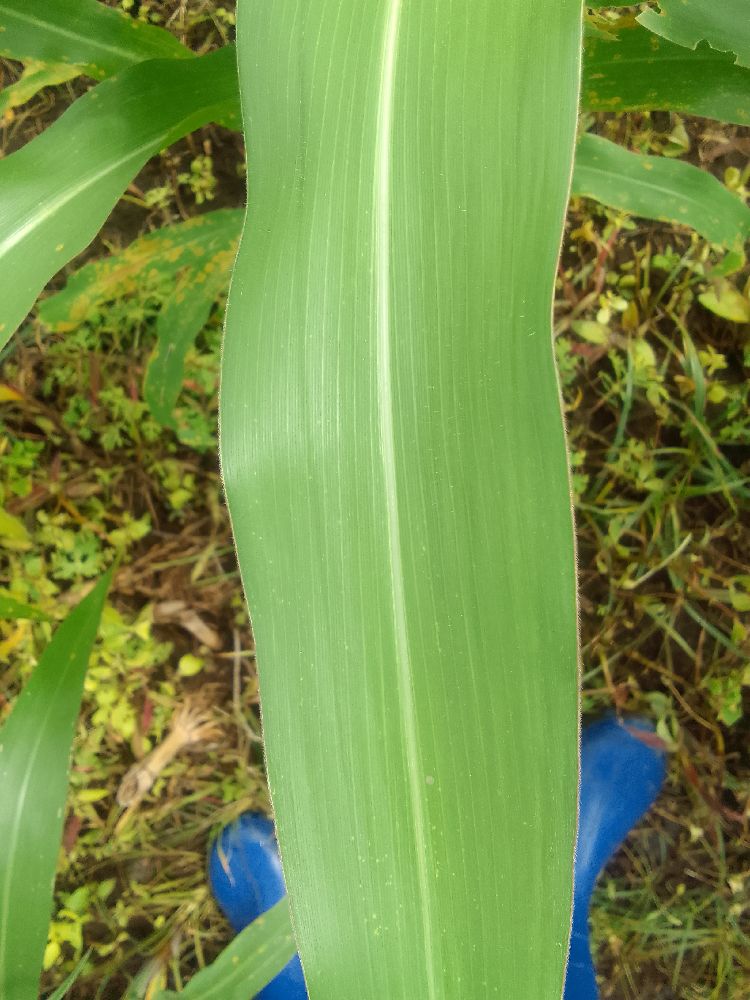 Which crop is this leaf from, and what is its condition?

maize, healthy
